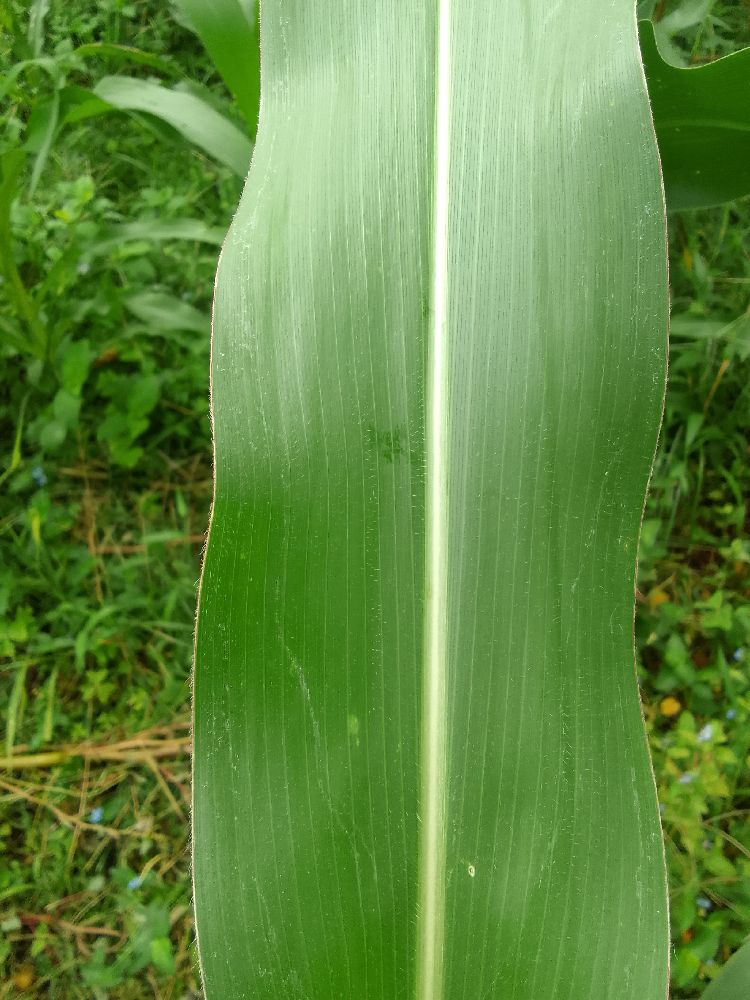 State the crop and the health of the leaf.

maize, healthy
